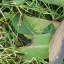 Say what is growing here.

structured weed
